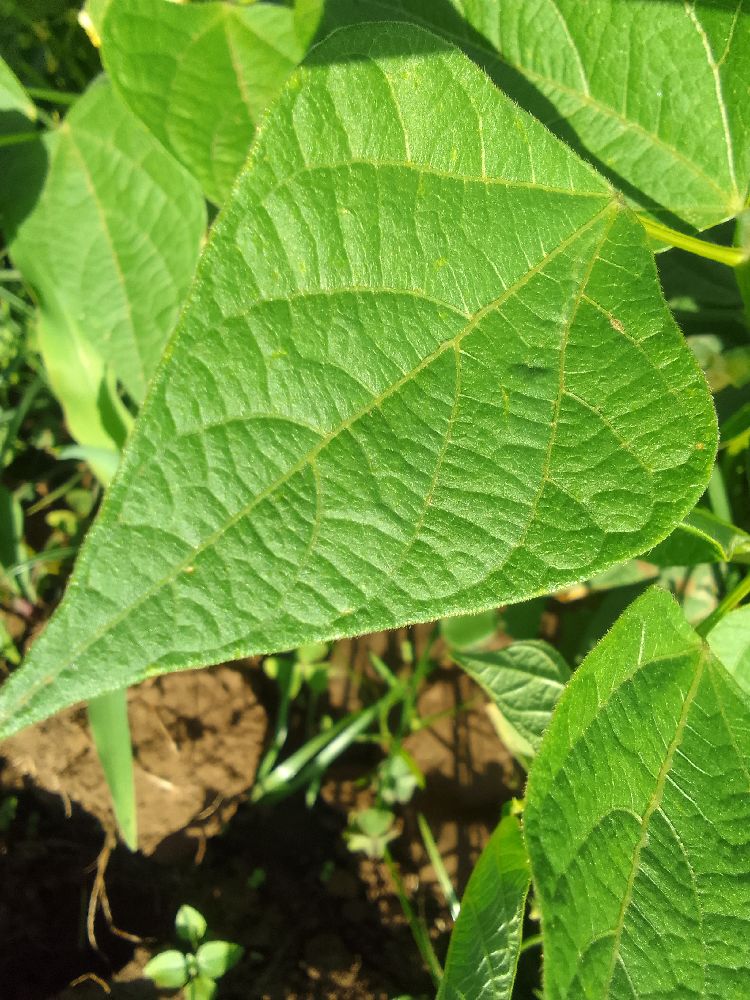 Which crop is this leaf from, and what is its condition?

common bean, healthy
